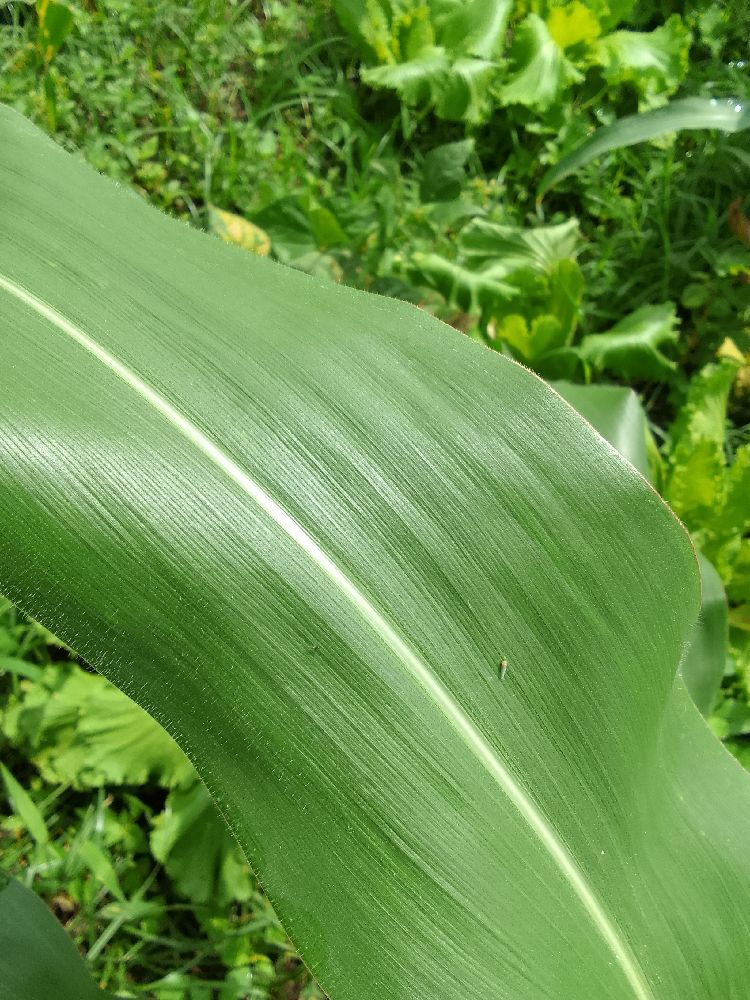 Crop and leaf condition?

maize, healthy
